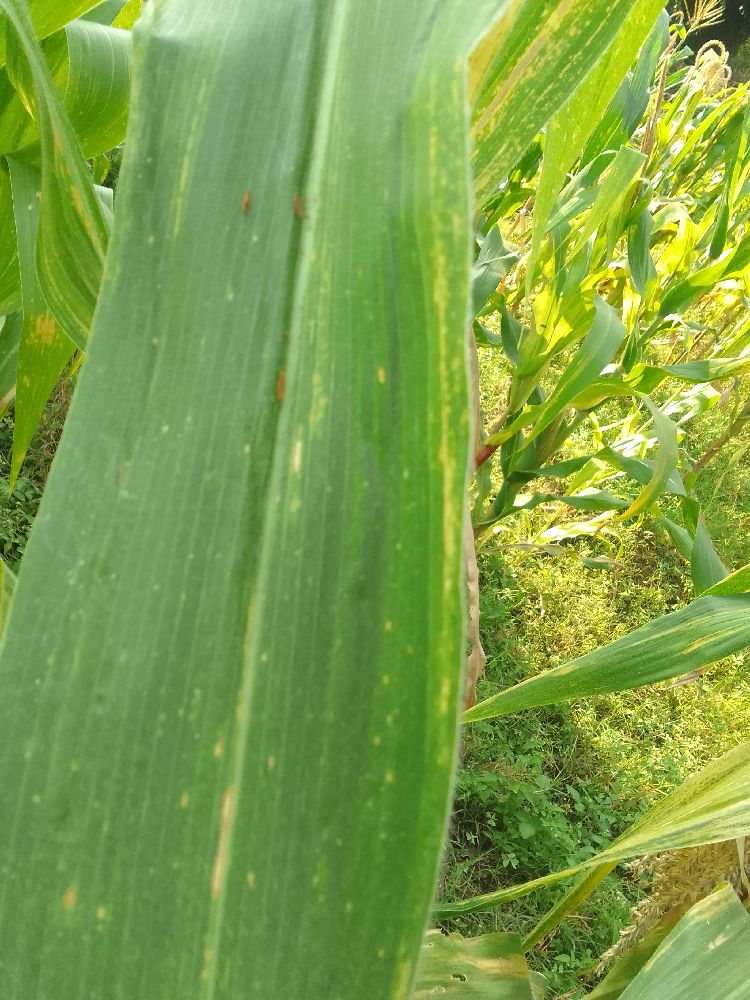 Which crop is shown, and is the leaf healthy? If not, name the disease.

maize, maize lethal necrosis
